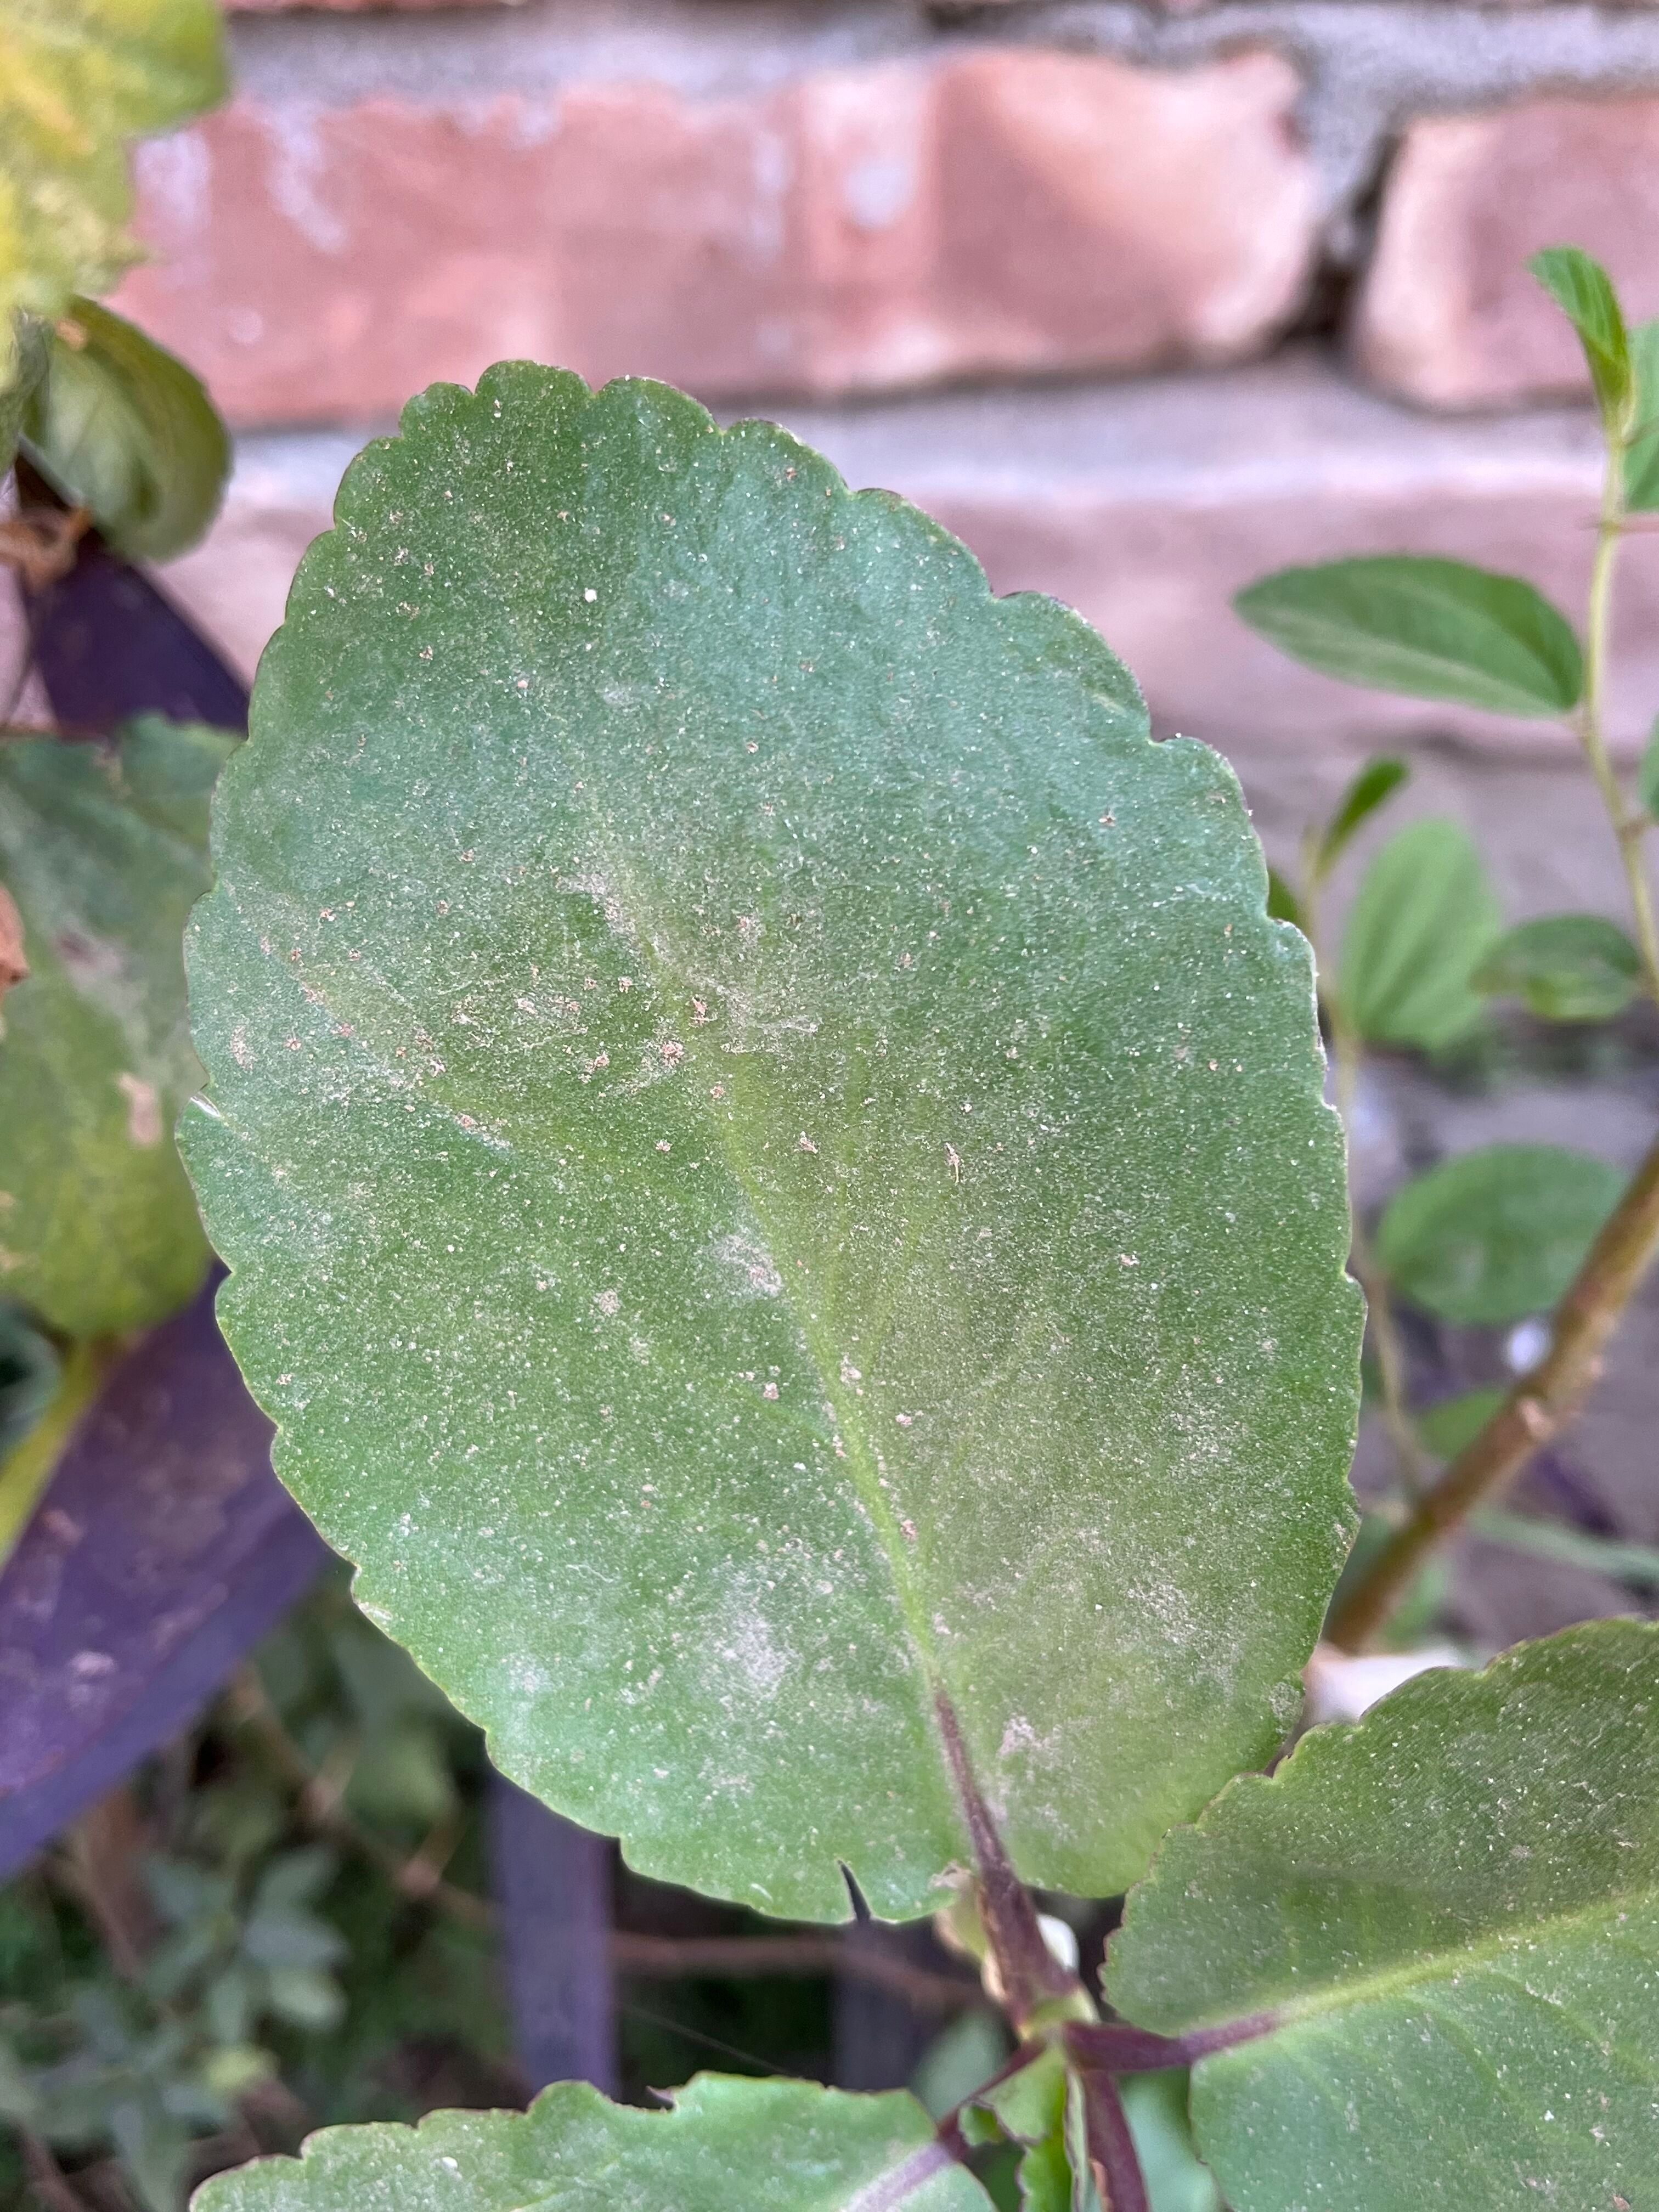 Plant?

pathorkuci
